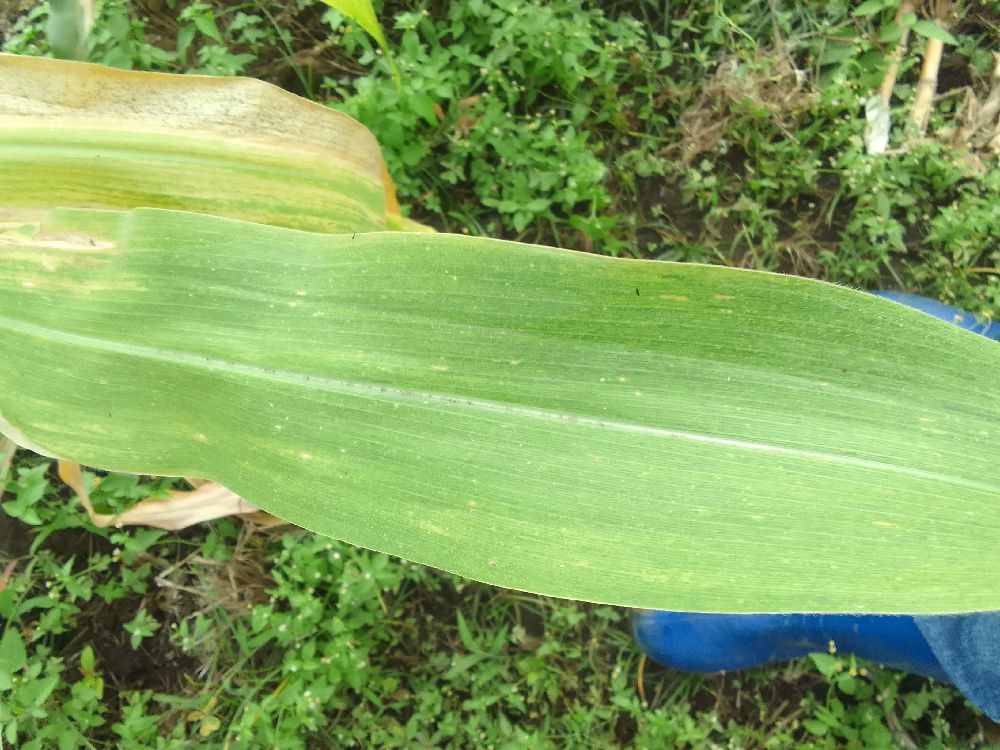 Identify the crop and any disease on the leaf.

maize, maize lethal necrosis
